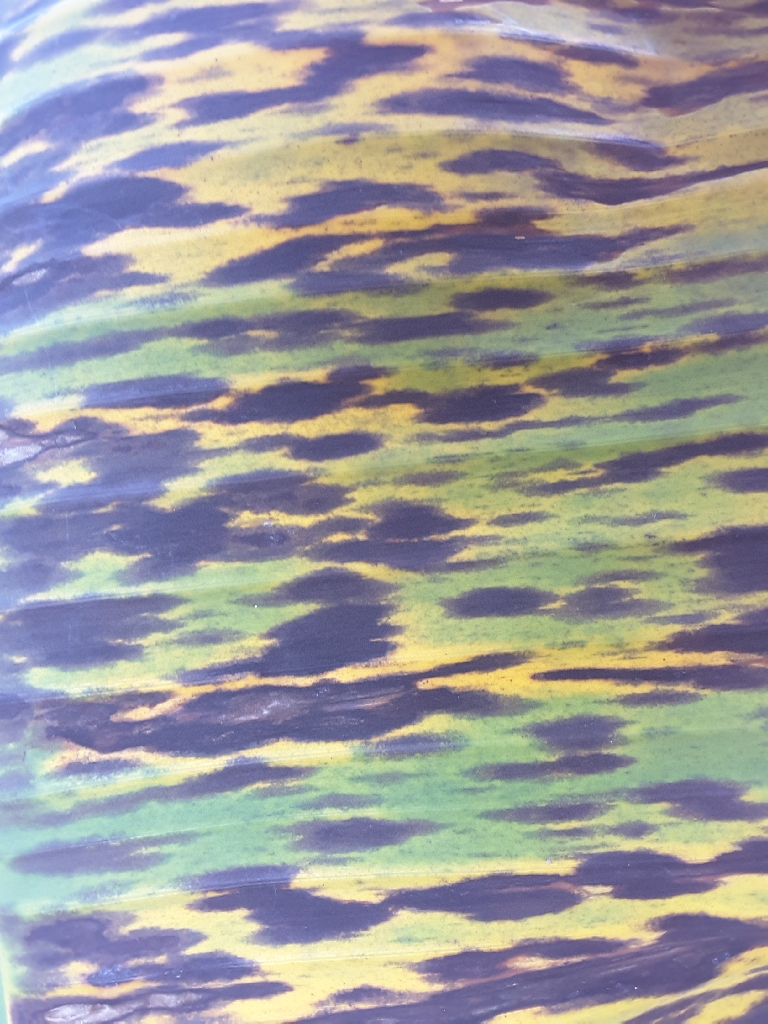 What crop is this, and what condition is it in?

banana, black sigatoka
